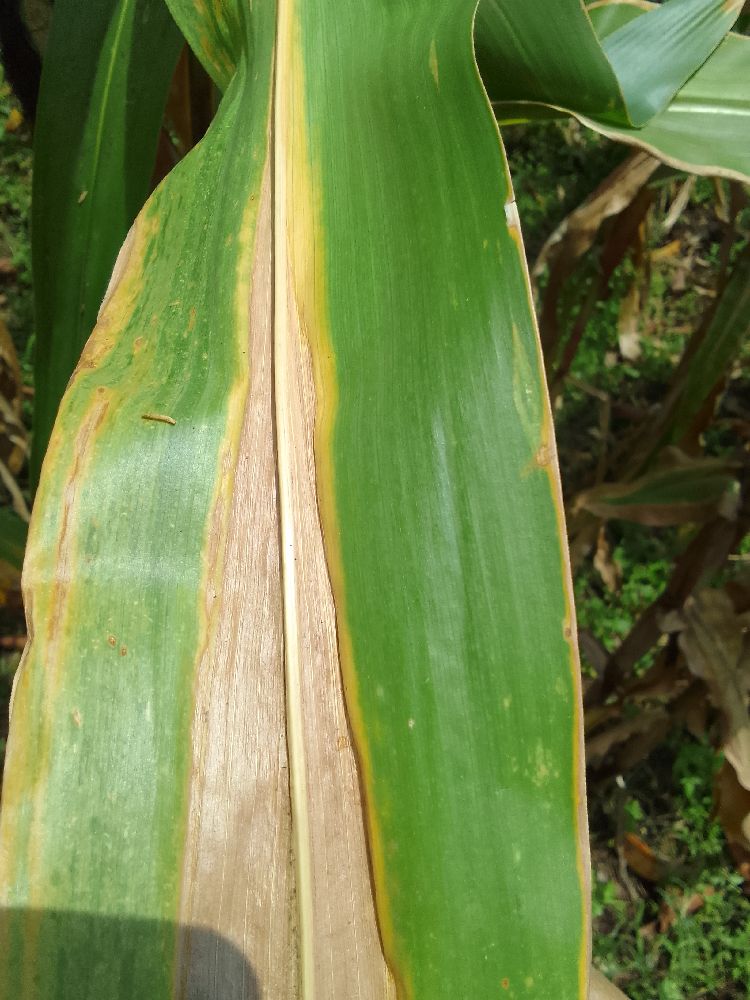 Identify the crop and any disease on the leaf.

maize, maize lethal necrosis
